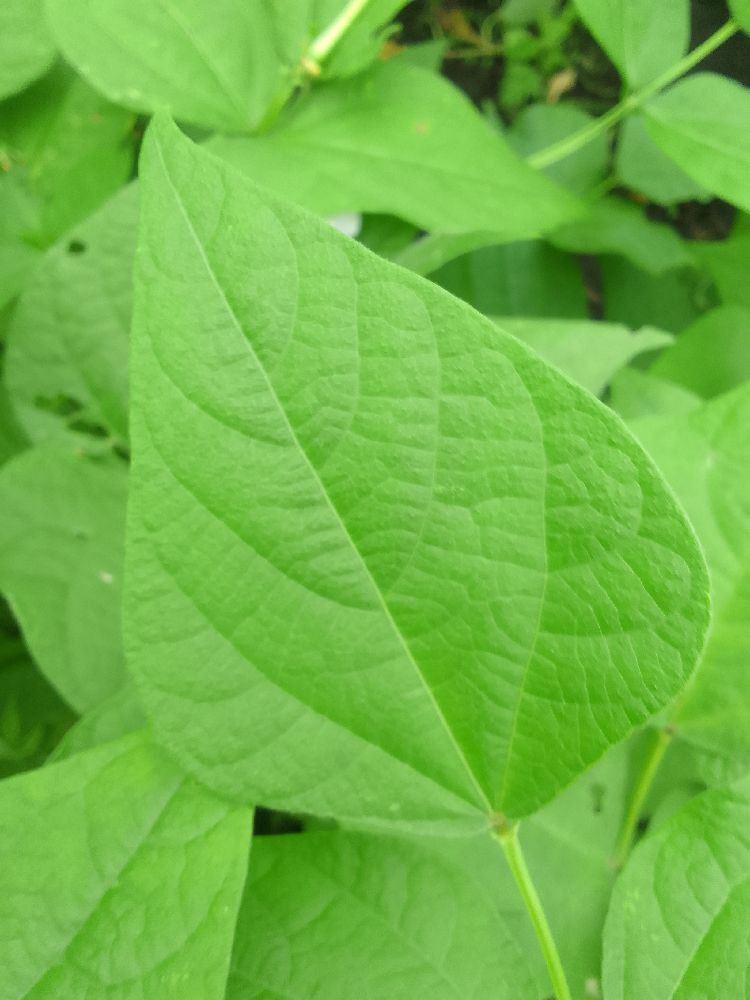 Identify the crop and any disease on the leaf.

common bean, healthy
